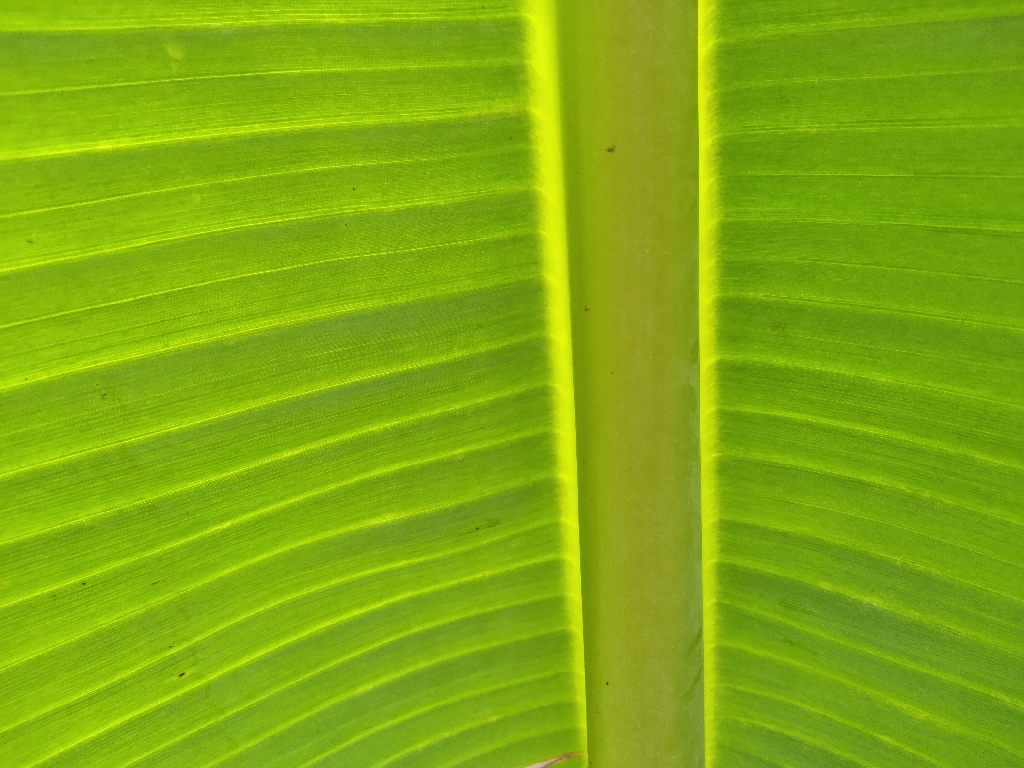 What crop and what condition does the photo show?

banana, healthy
